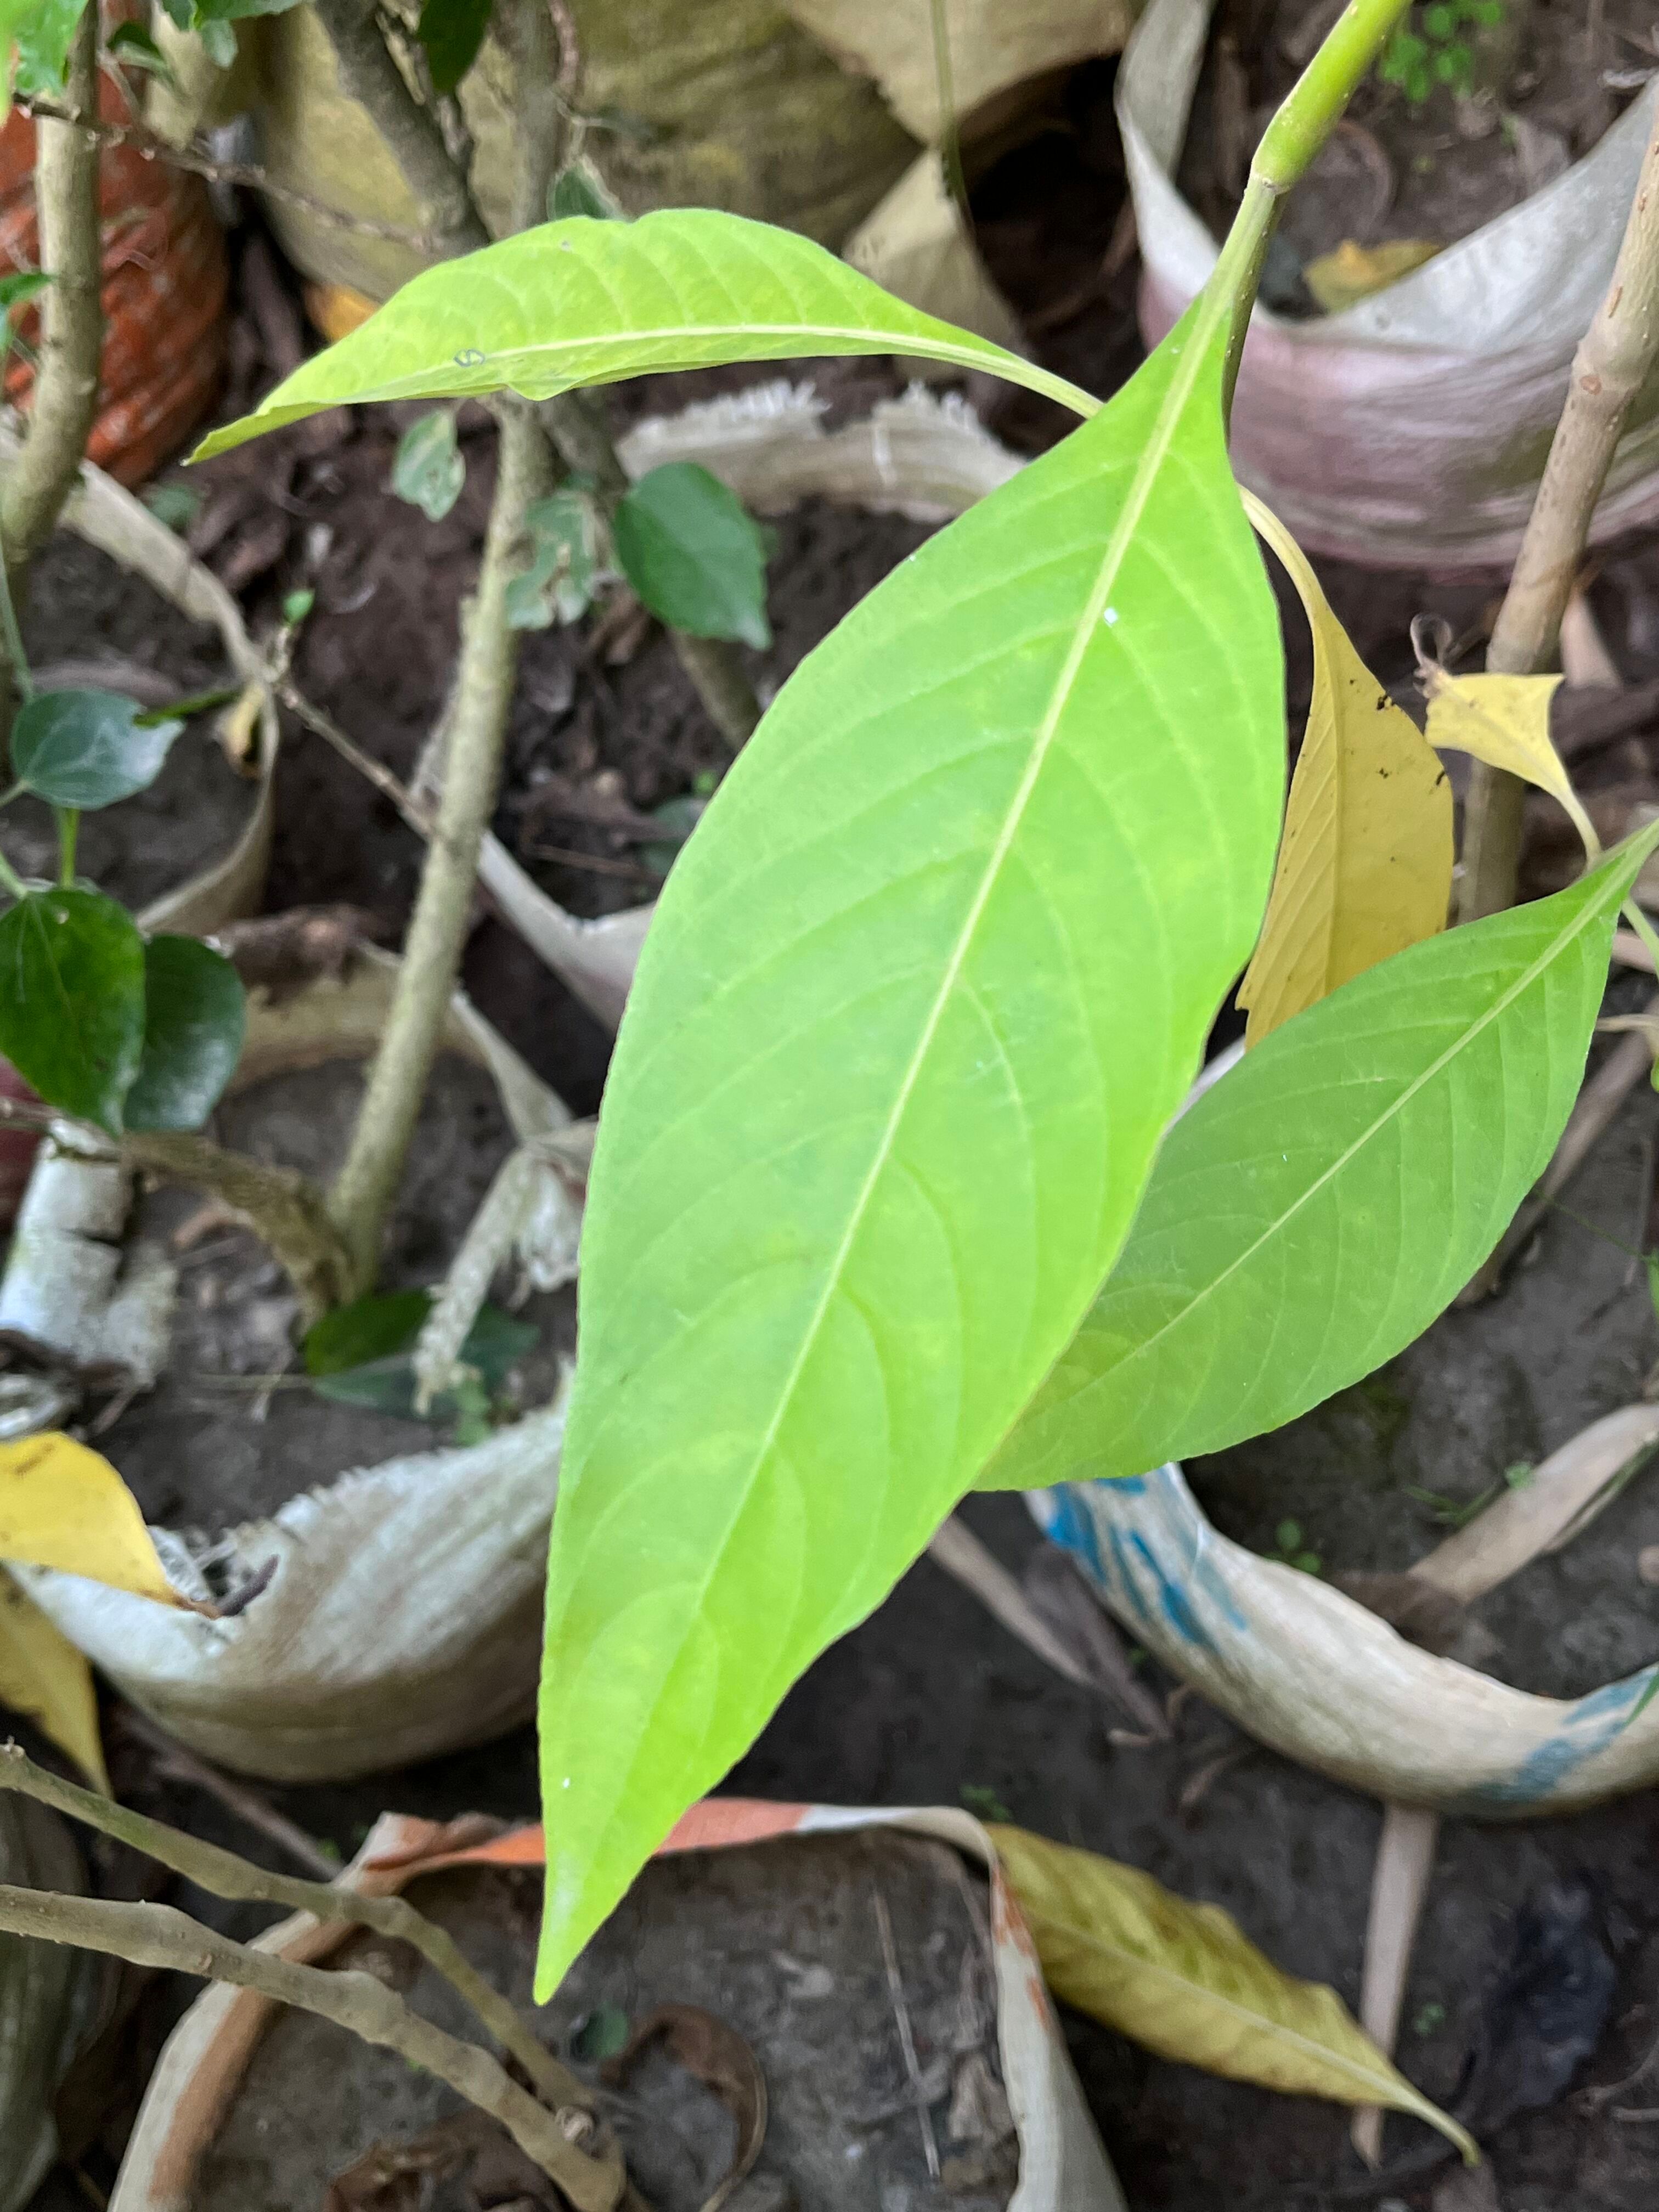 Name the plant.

vasaka
